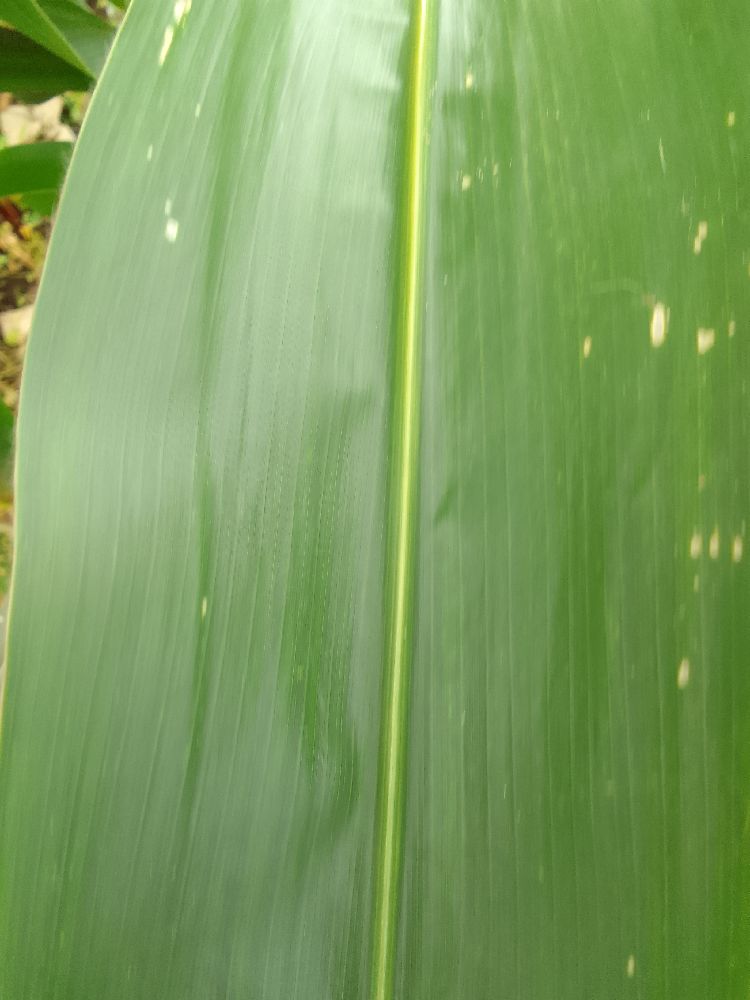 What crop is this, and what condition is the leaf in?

maize, healthy
